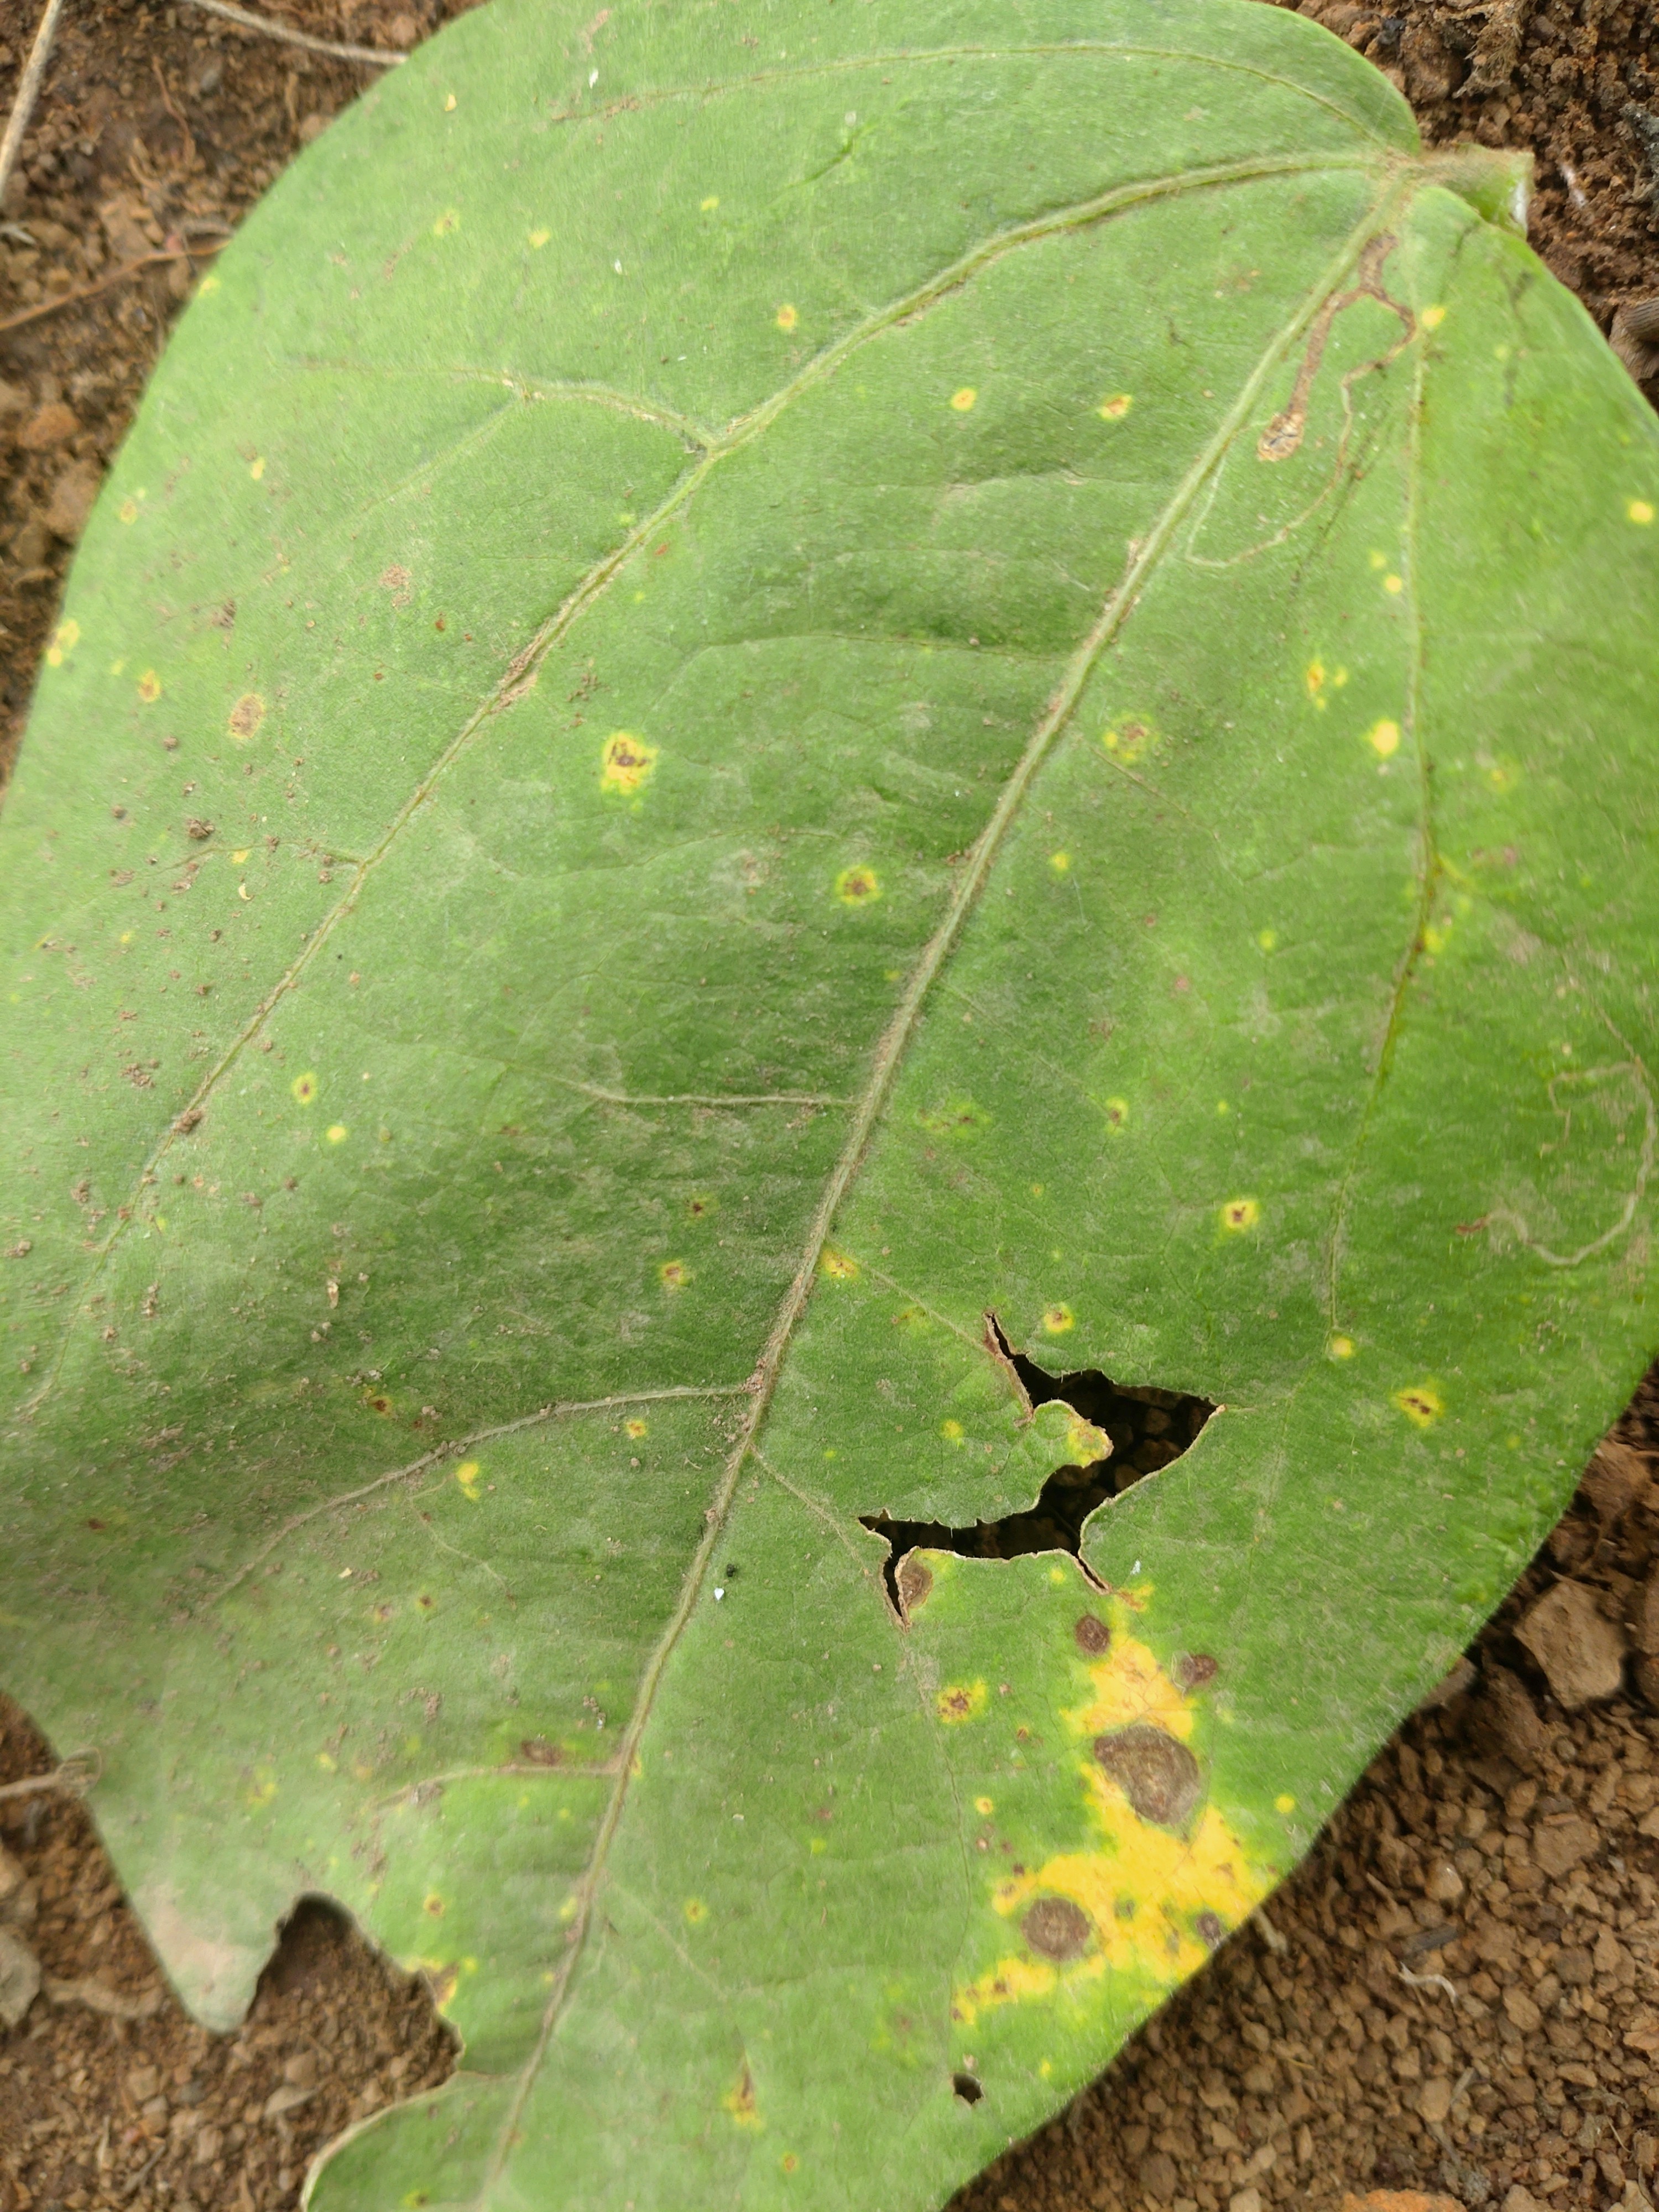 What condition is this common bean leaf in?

rust
